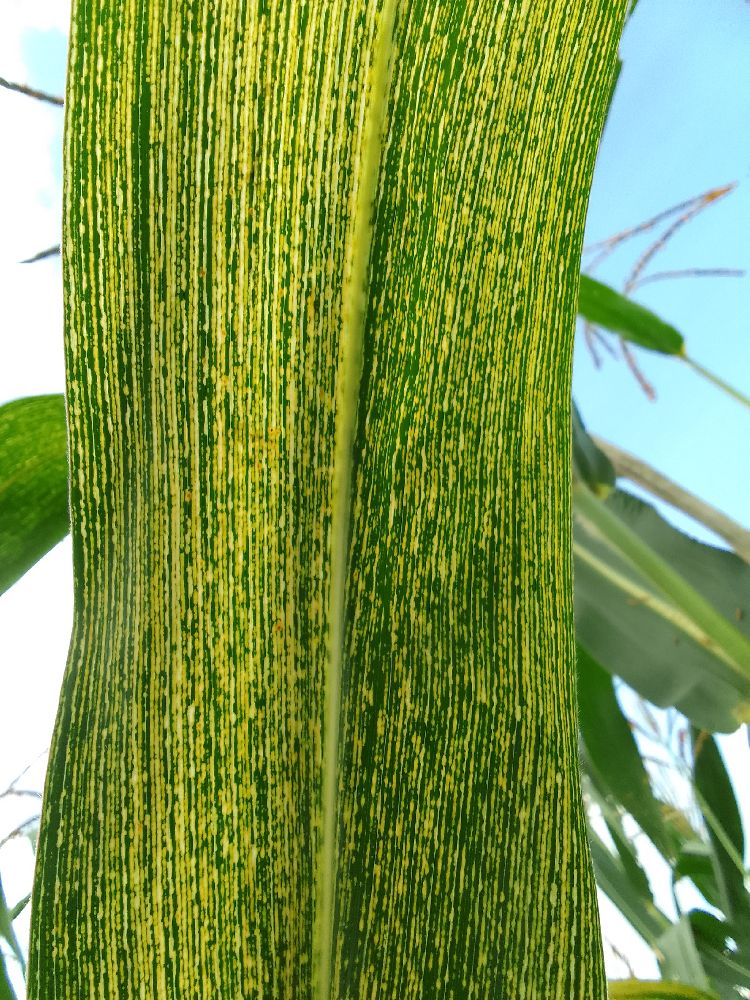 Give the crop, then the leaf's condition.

maize, maize streak virus
